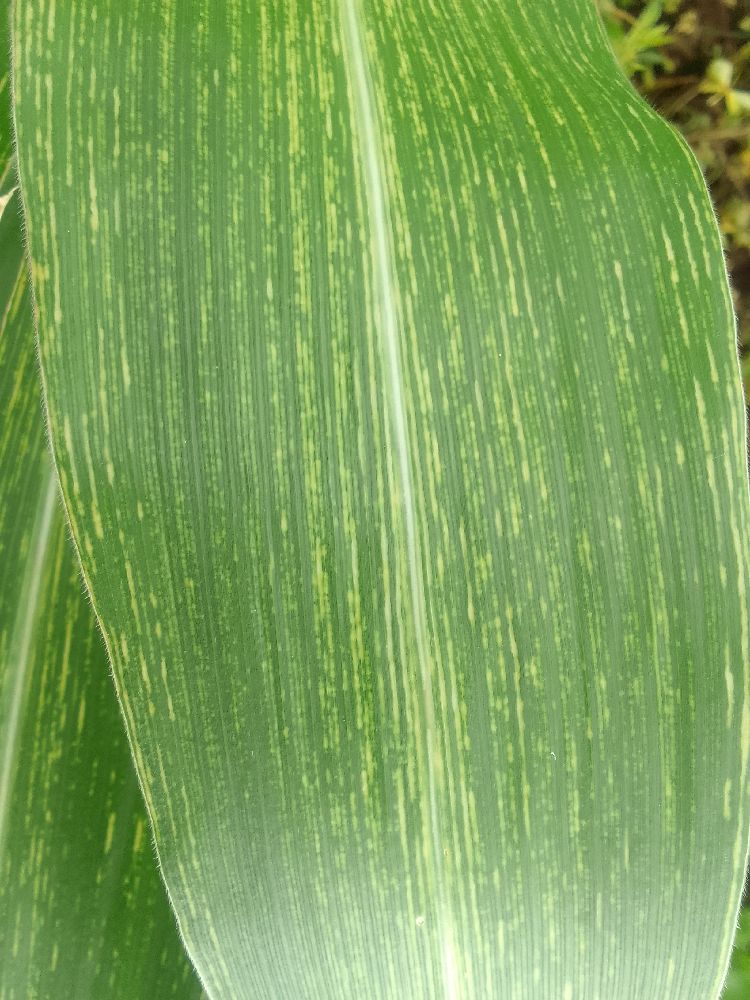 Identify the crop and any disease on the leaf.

maize, maize streak virus
